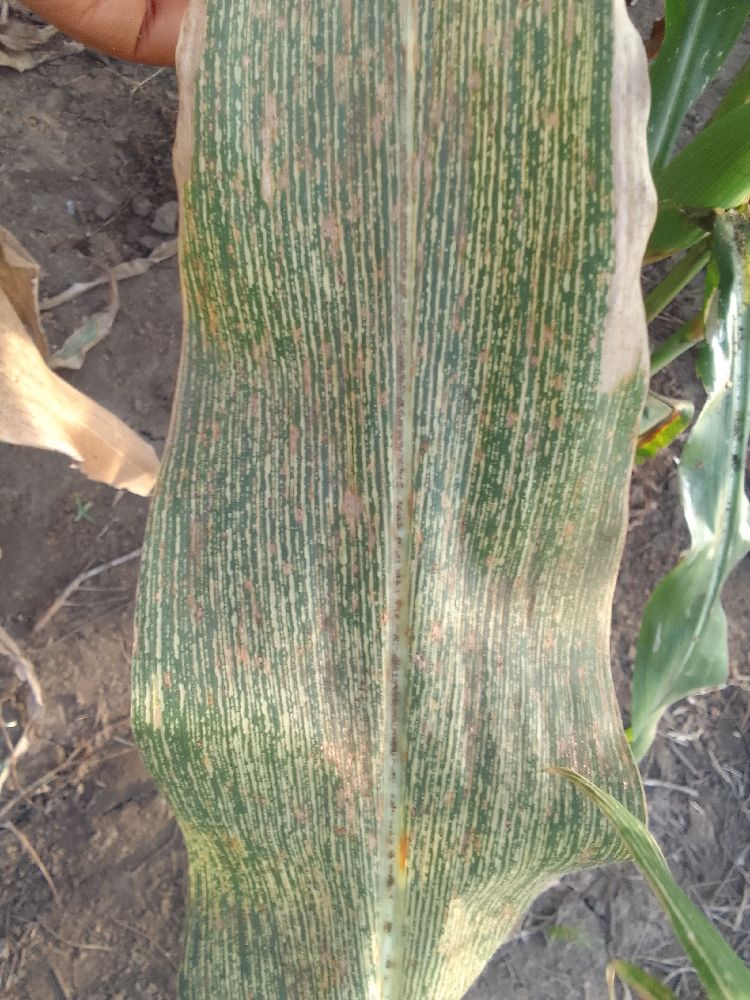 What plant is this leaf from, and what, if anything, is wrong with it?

maize, maize streak virus
